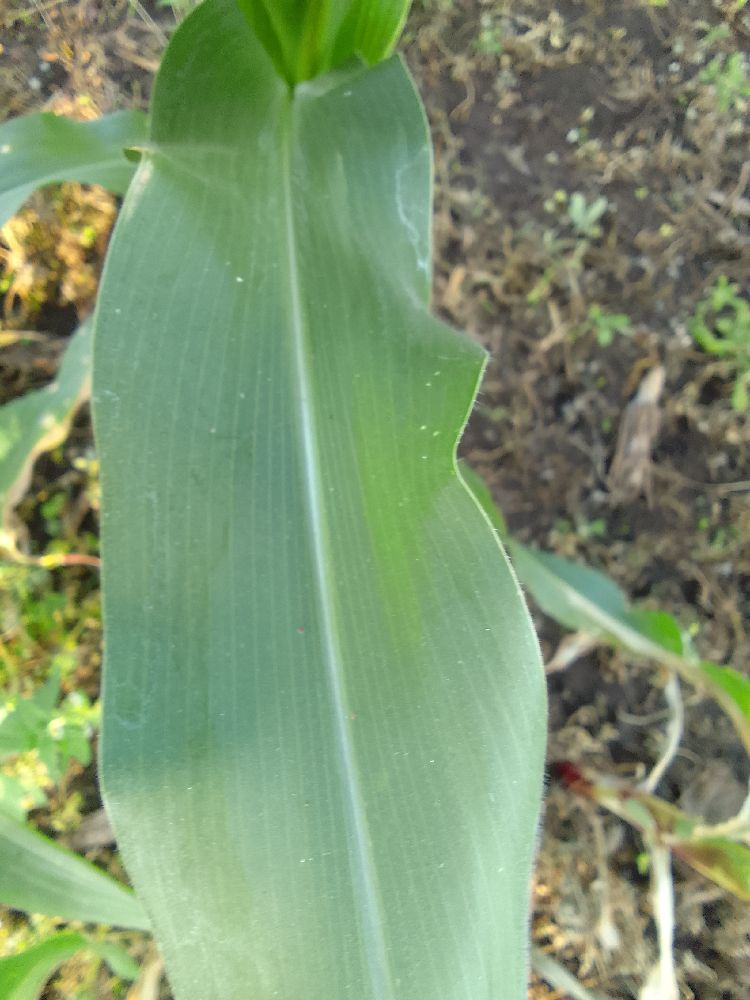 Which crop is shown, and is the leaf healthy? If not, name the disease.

maize, healthy
